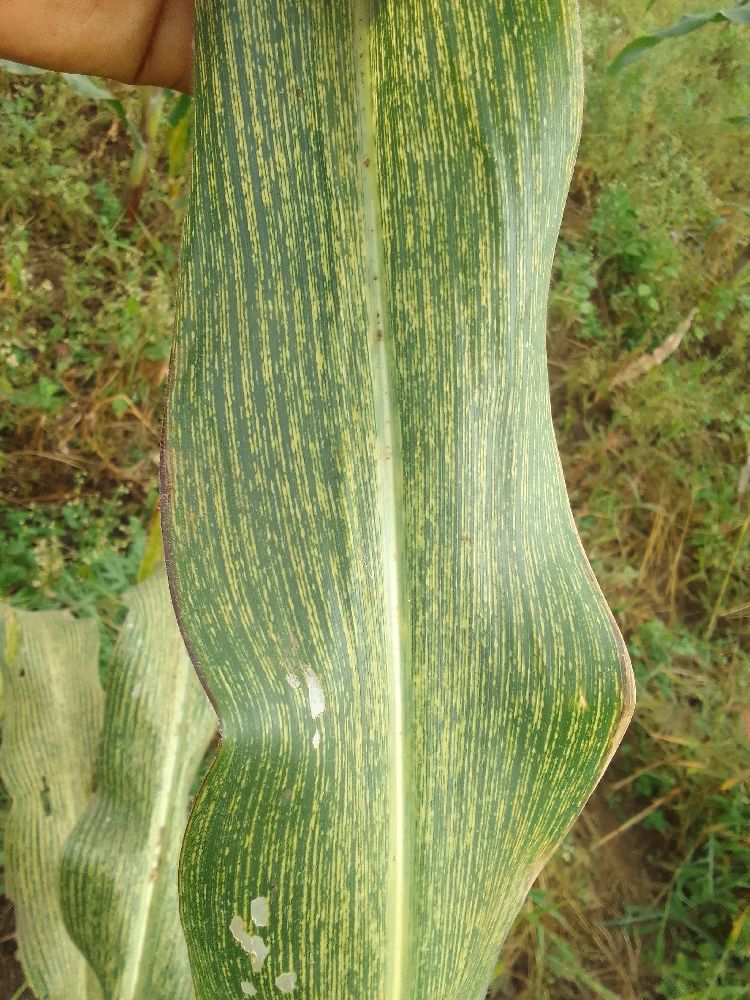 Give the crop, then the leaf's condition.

maize, maize streak virus
